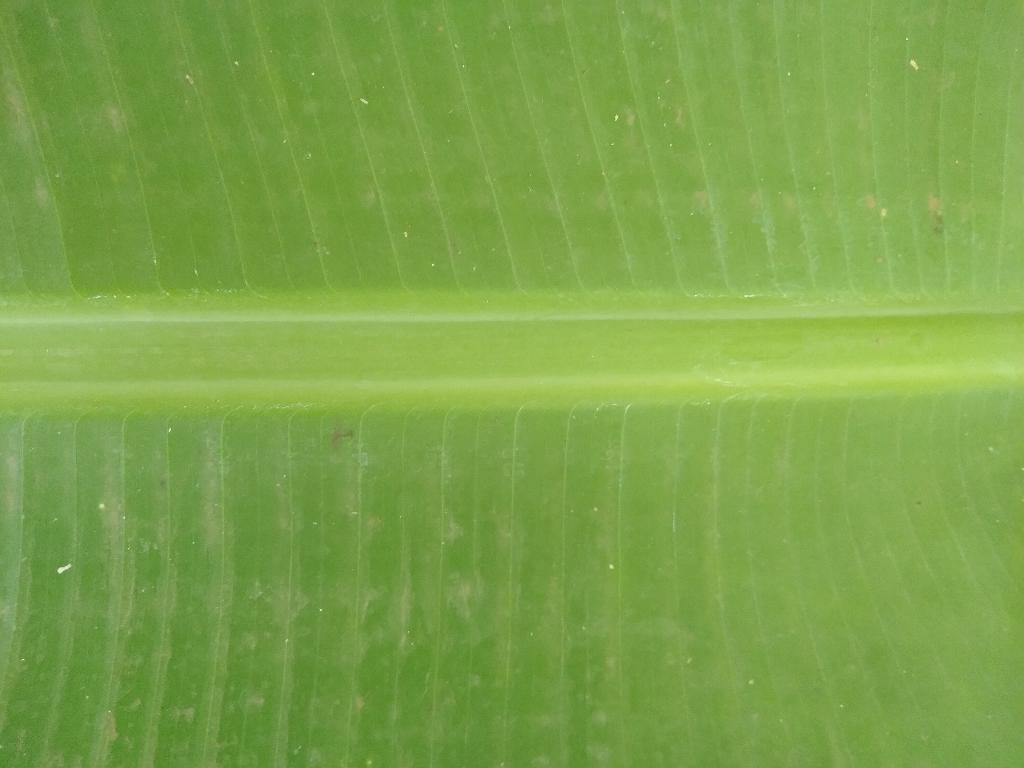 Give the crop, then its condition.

banana, healthy
